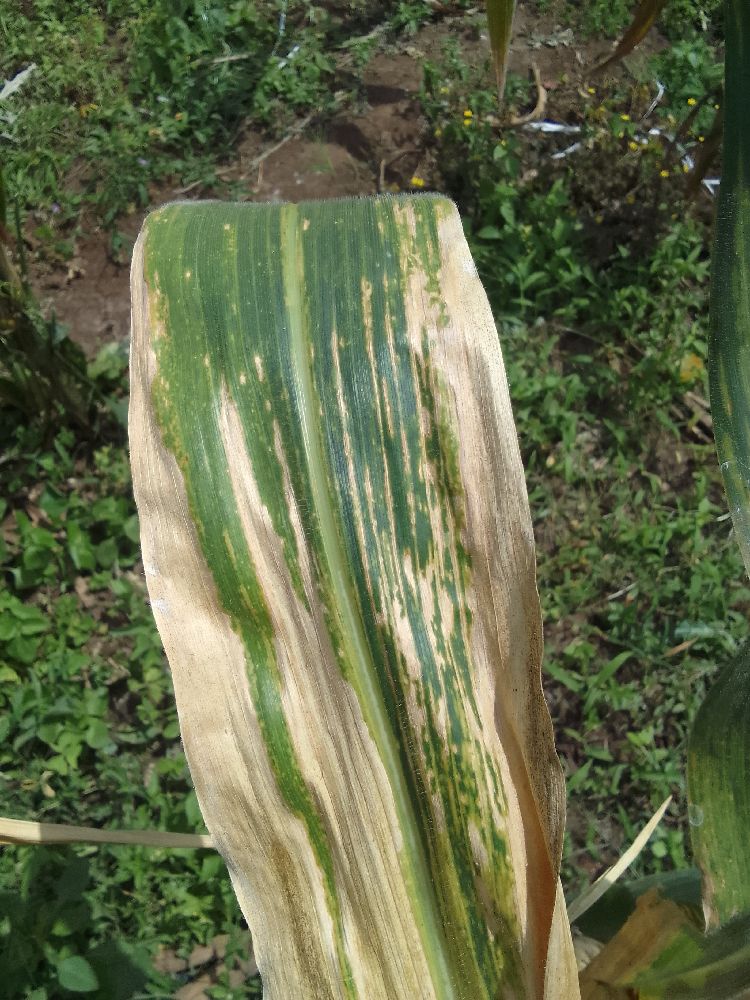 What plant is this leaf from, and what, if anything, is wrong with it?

maize, maize lethal necrosis
